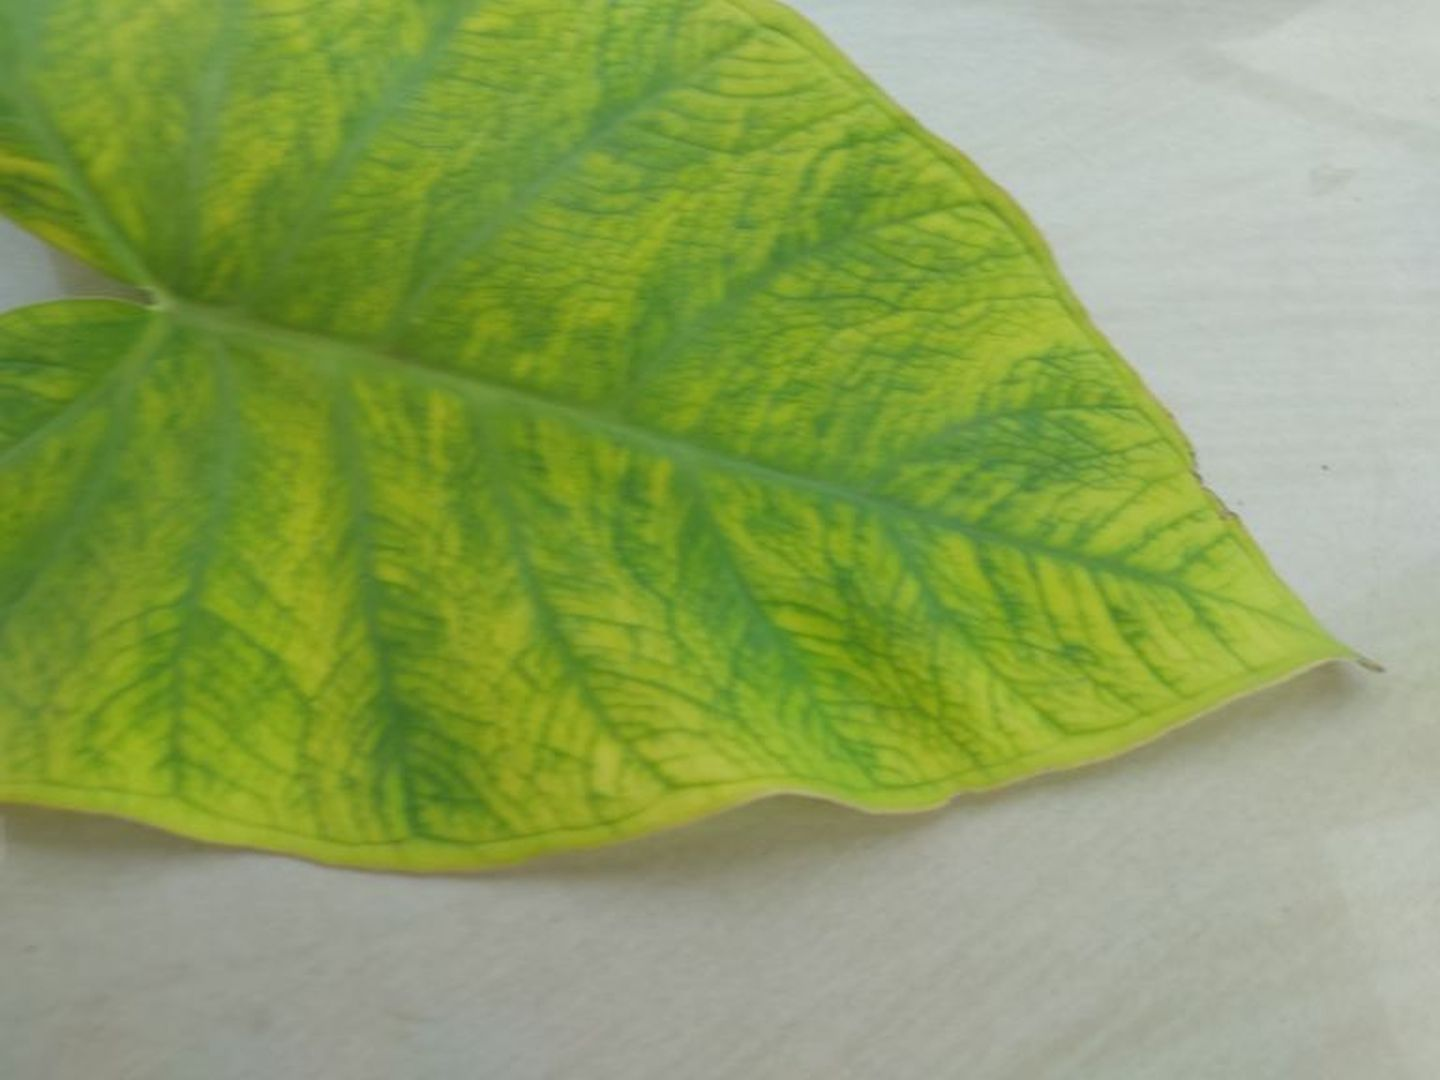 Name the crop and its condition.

taro, mosaic
